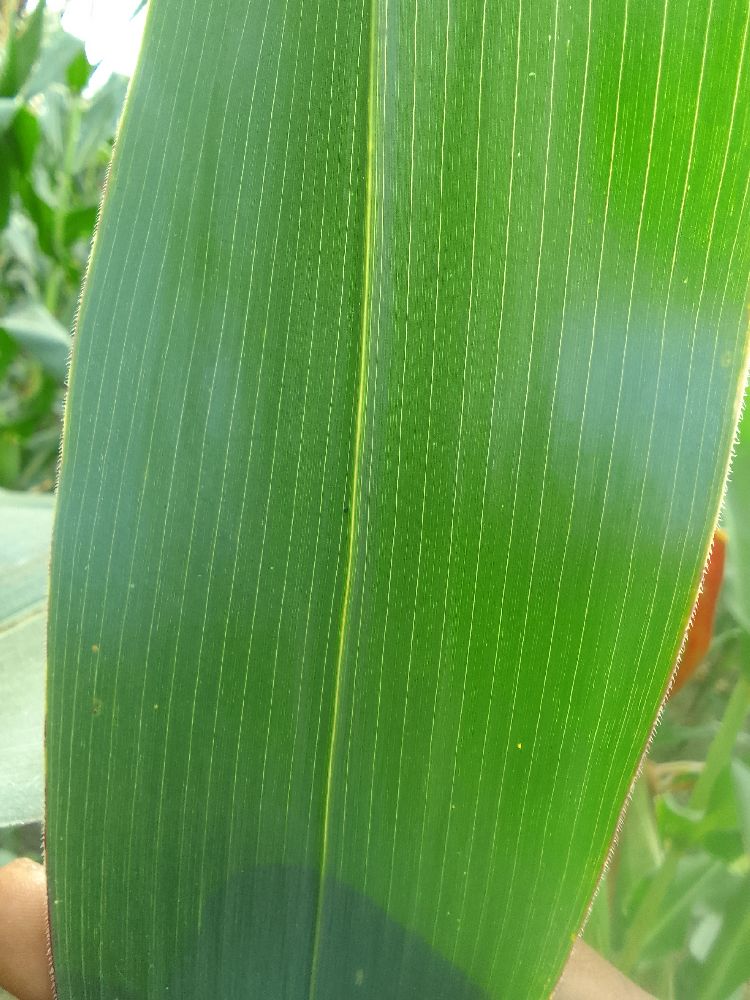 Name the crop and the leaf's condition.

maize, healthy
